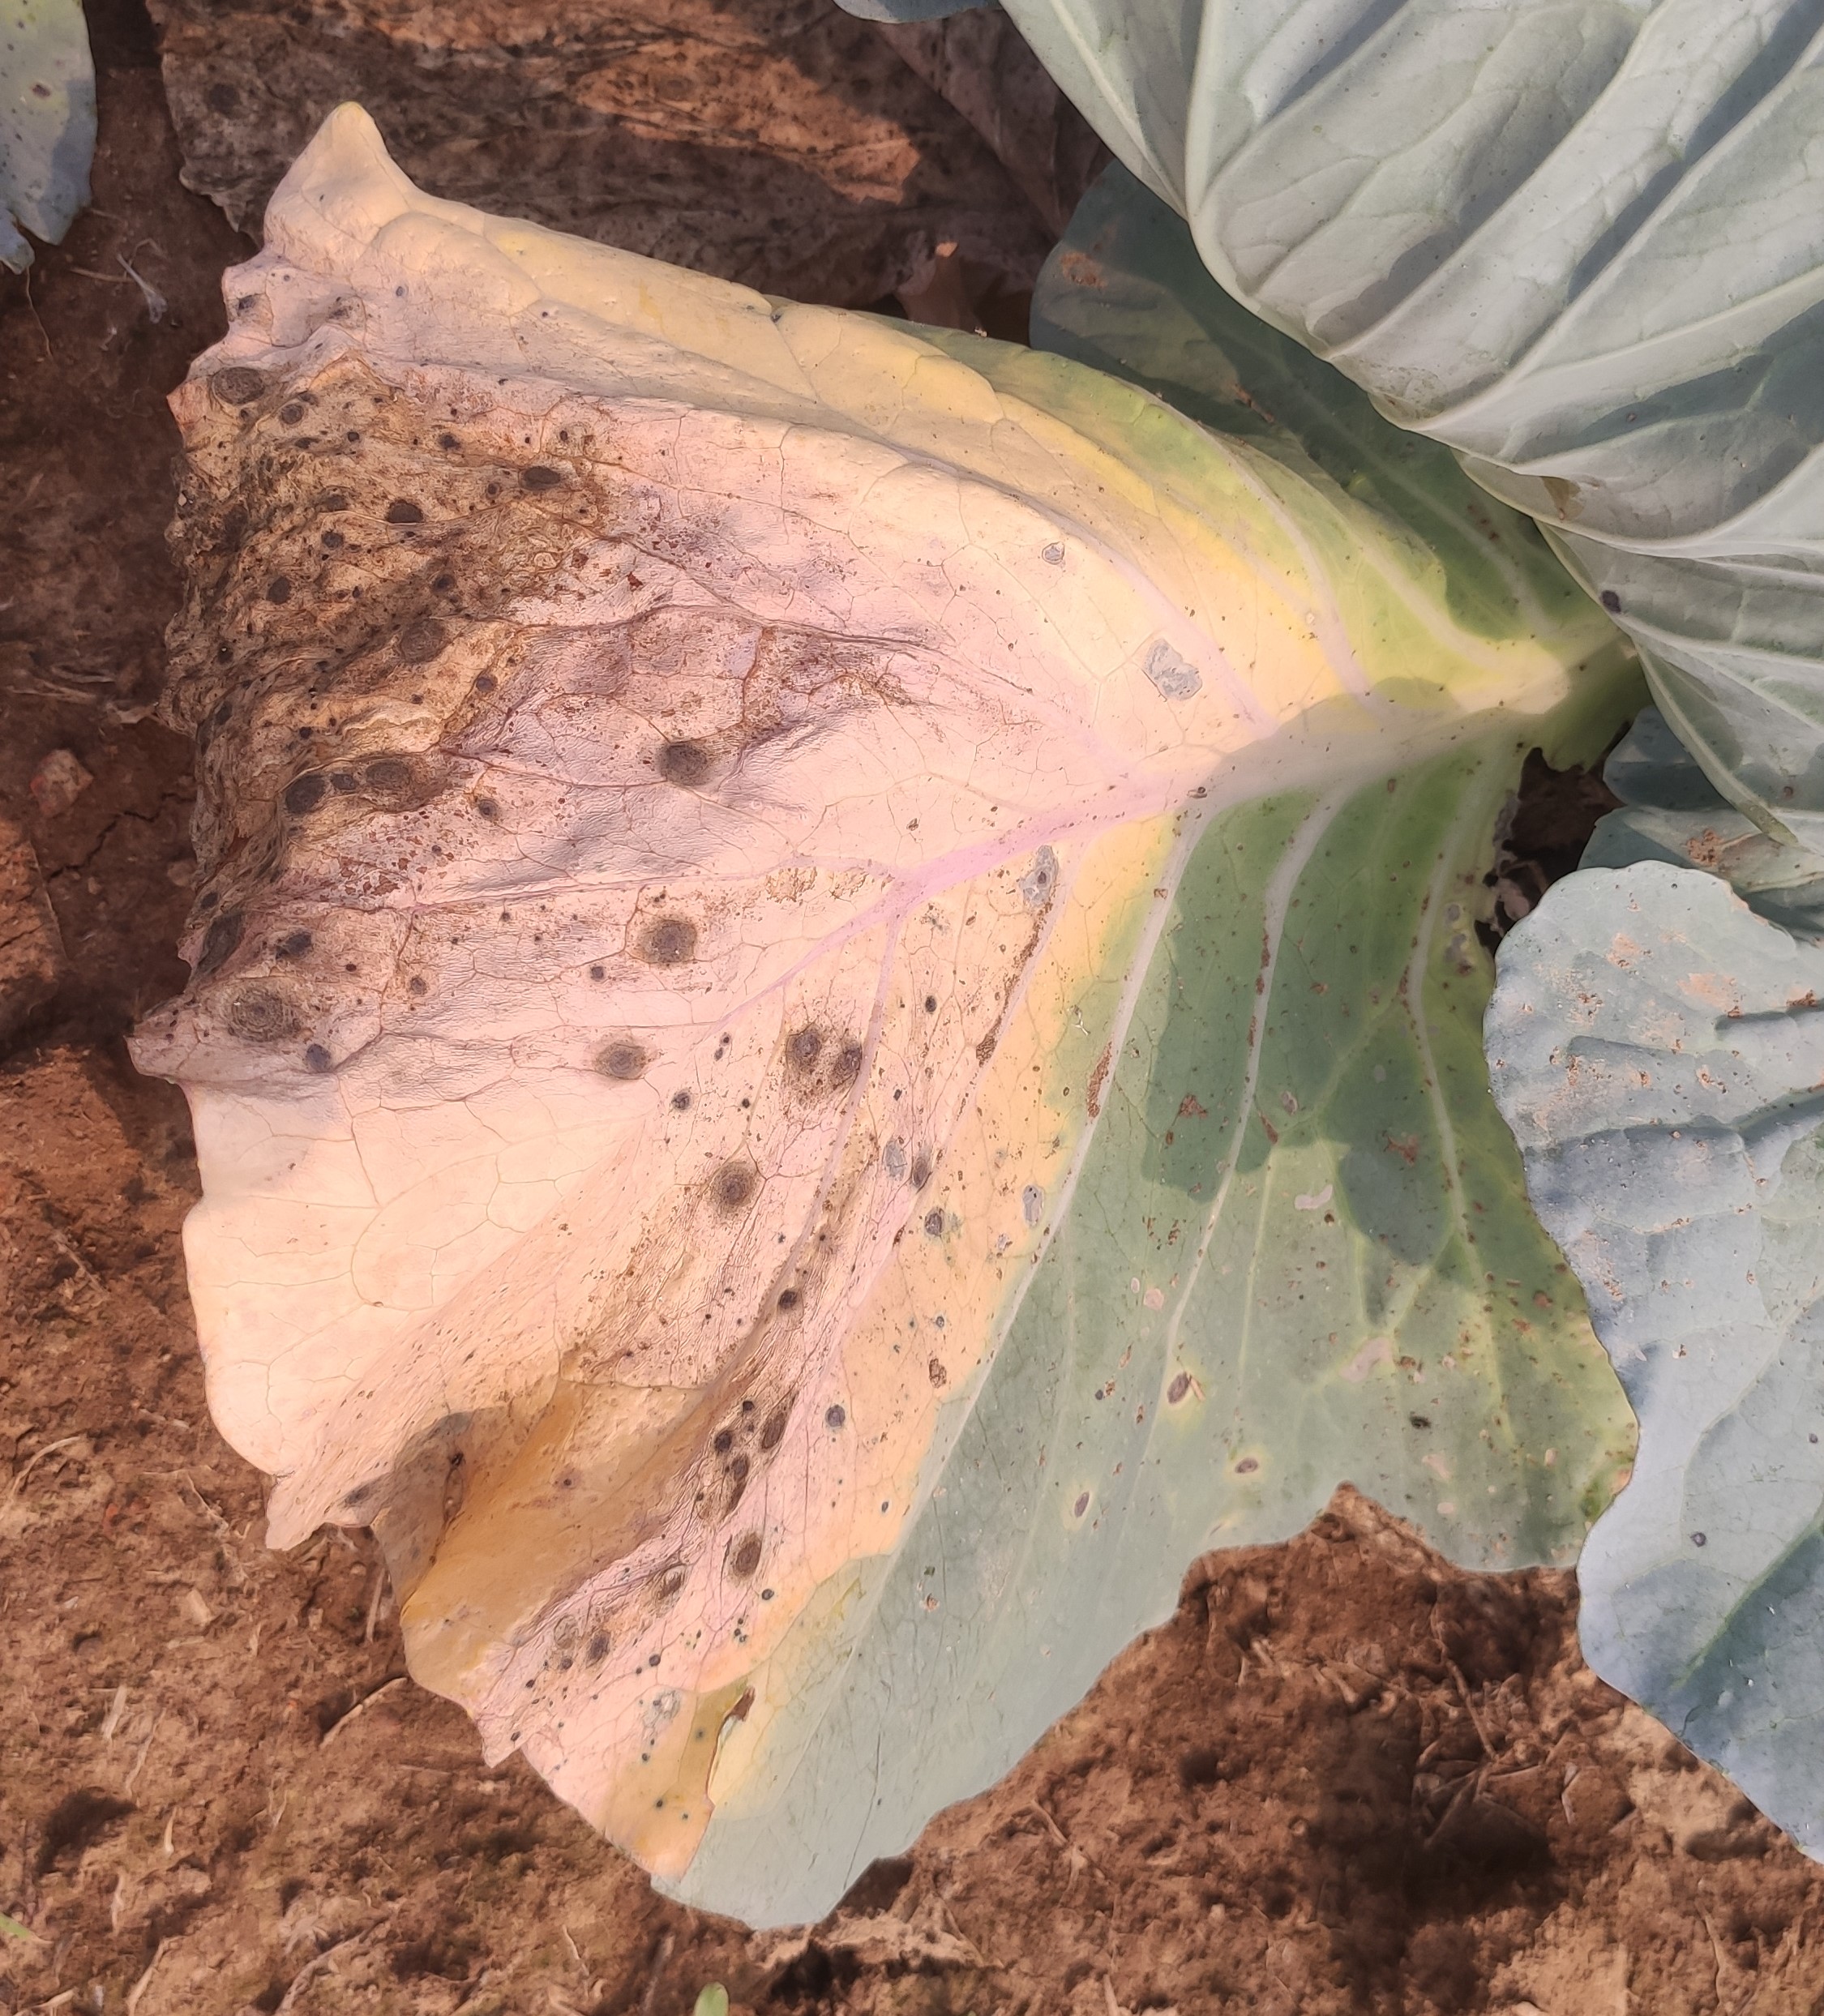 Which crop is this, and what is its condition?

cabbage, alternaria
